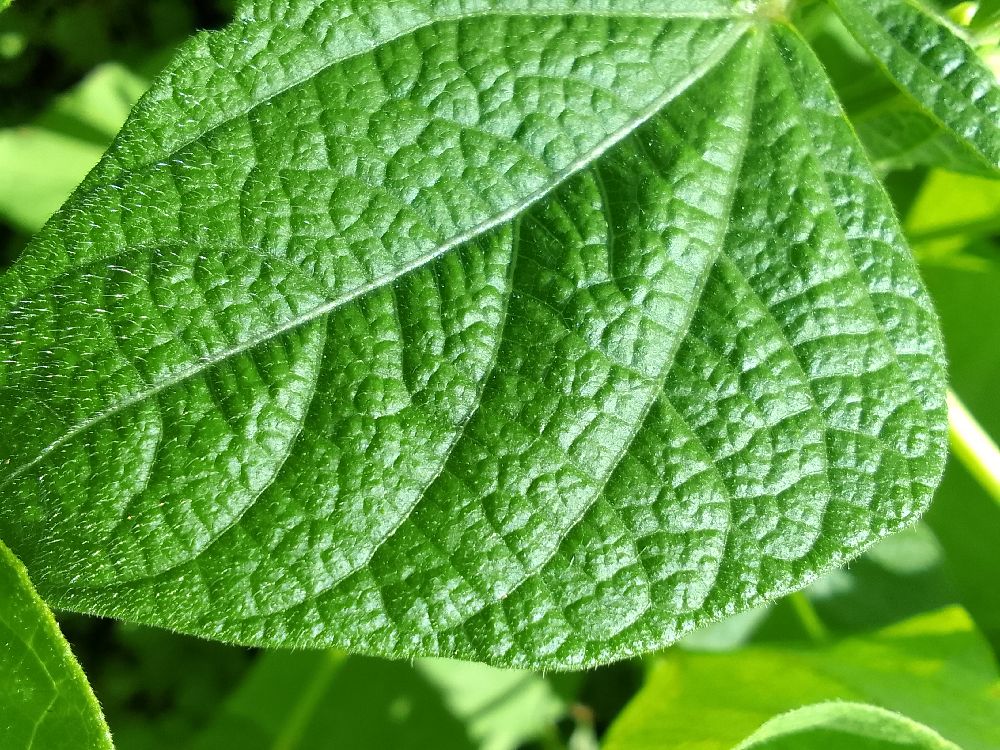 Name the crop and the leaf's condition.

common bean, healthy
